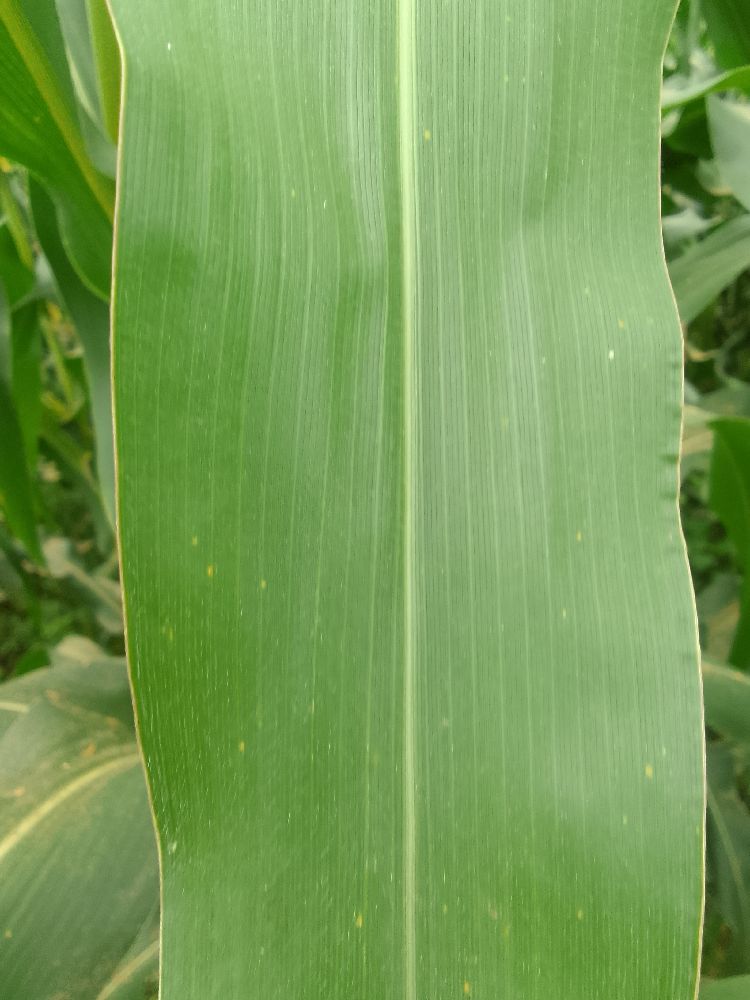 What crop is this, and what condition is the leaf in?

maize, healthy
